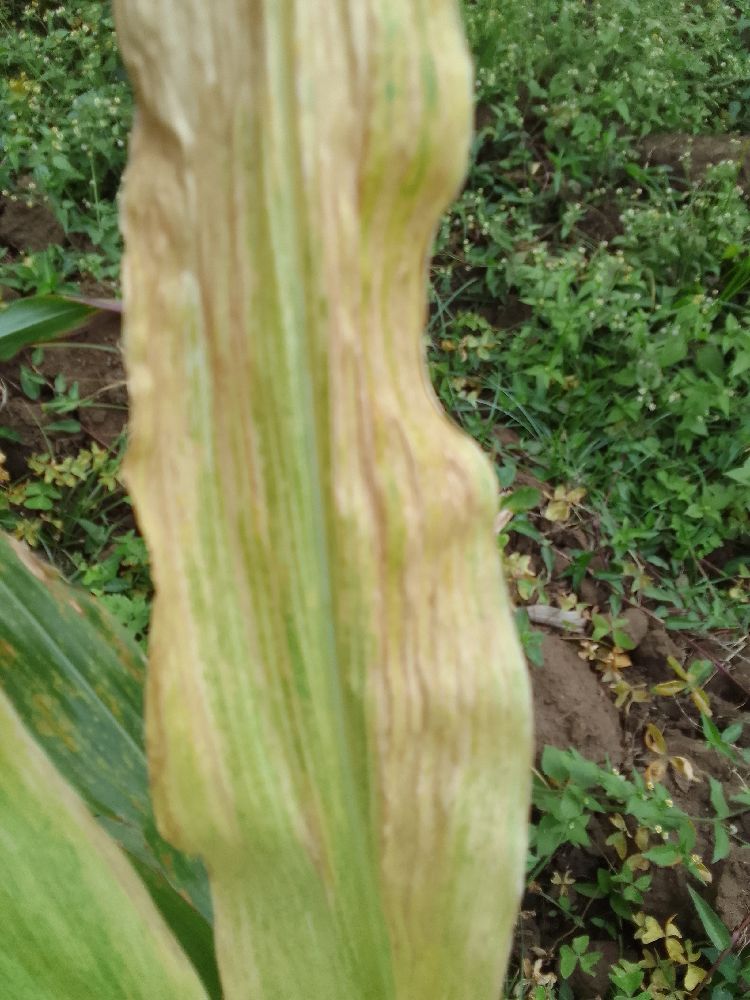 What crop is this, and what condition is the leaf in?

maize, maize lethal necrosis
